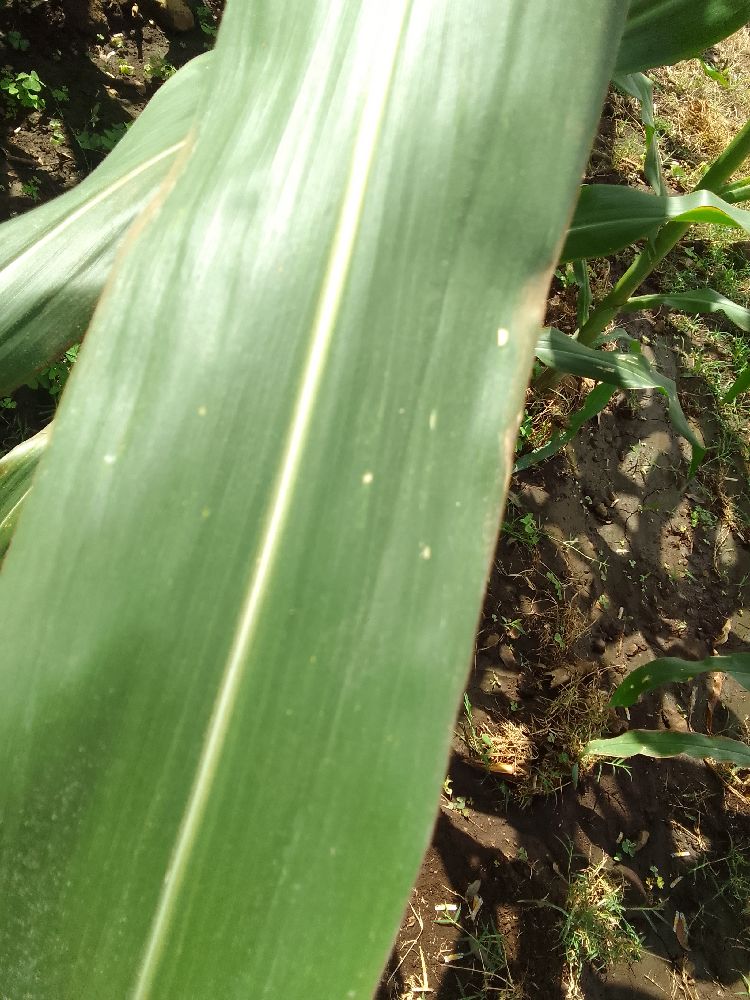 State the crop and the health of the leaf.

maize, healthy
